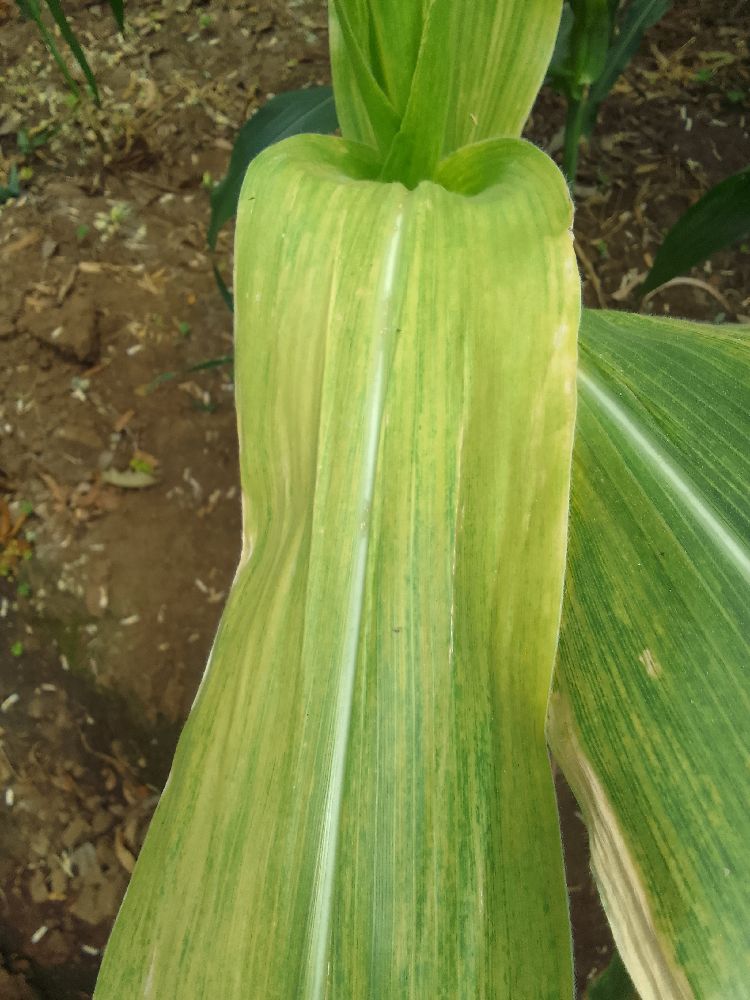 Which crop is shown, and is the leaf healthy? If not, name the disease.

maize, maize lethal necrosis
